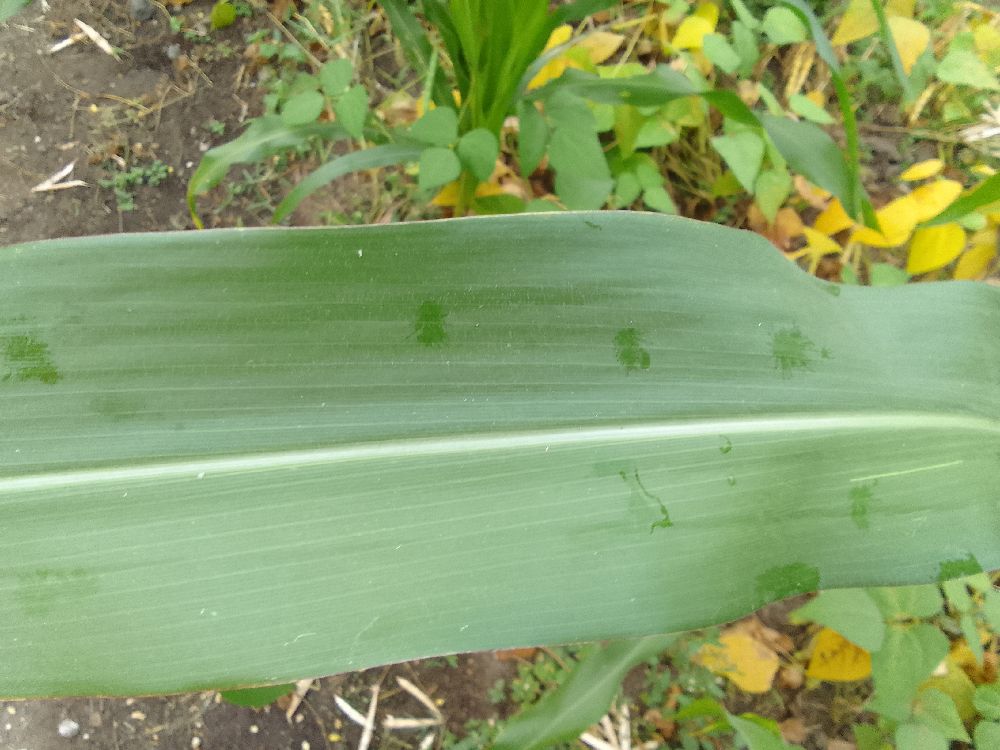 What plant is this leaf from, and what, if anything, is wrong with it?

maize, healthy
